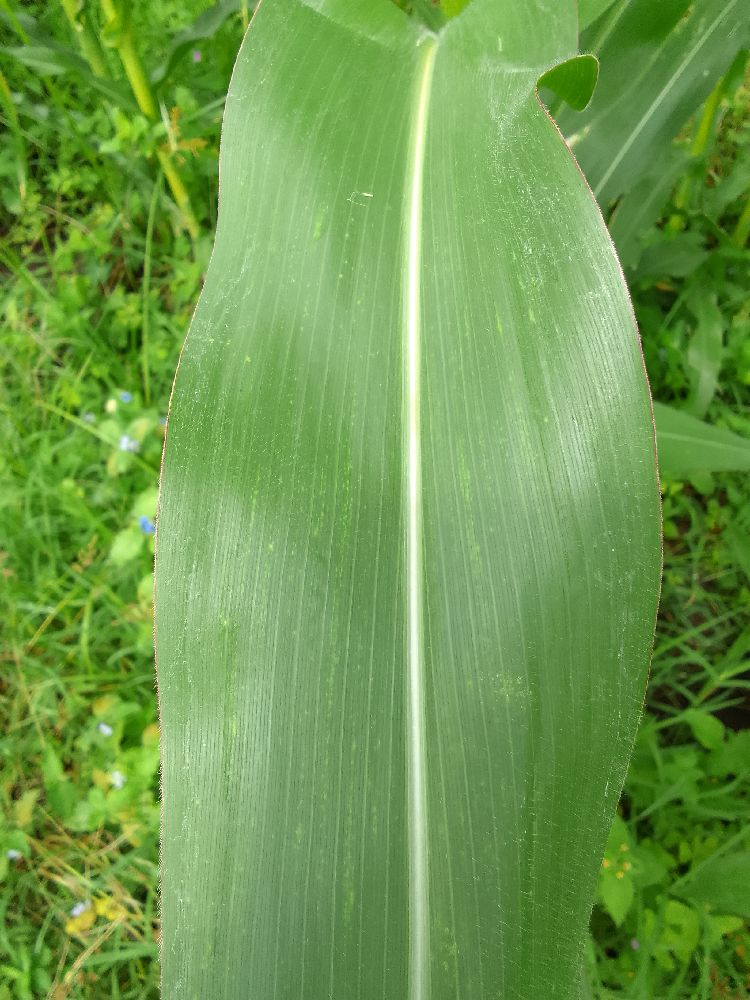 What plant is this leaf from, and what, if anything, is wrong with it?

maize, healthy
